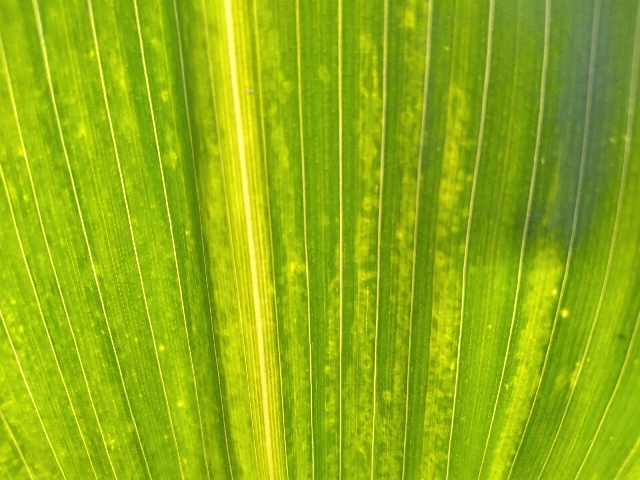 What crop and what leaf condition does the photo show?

maize, maize lethal necrosis
